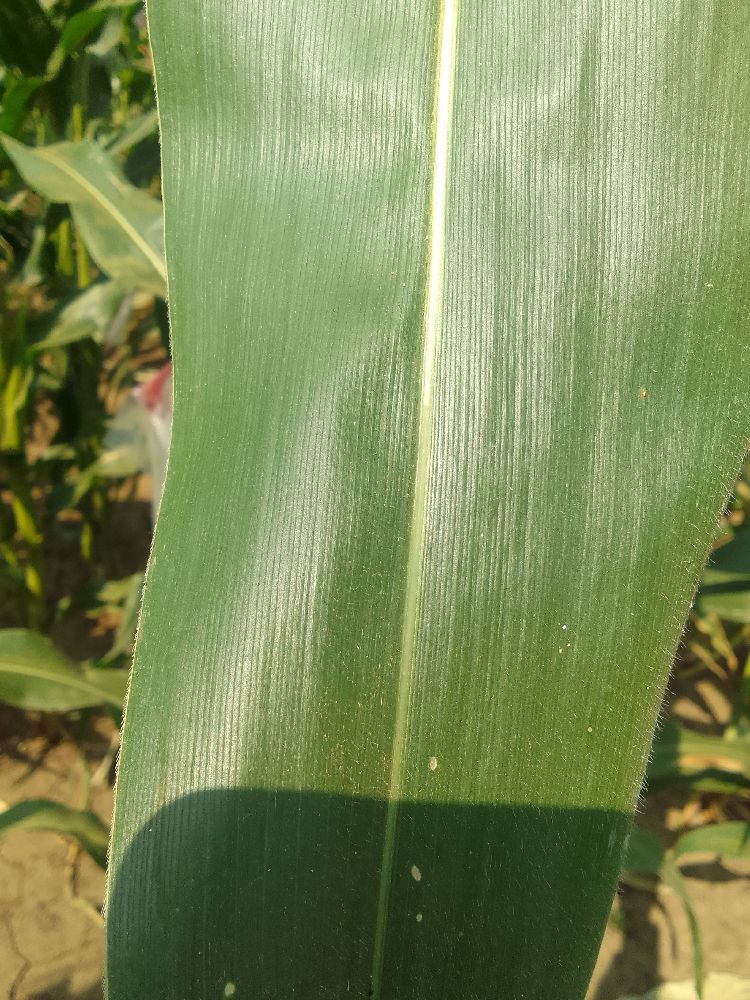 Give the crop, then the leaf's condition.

maize, healthy
